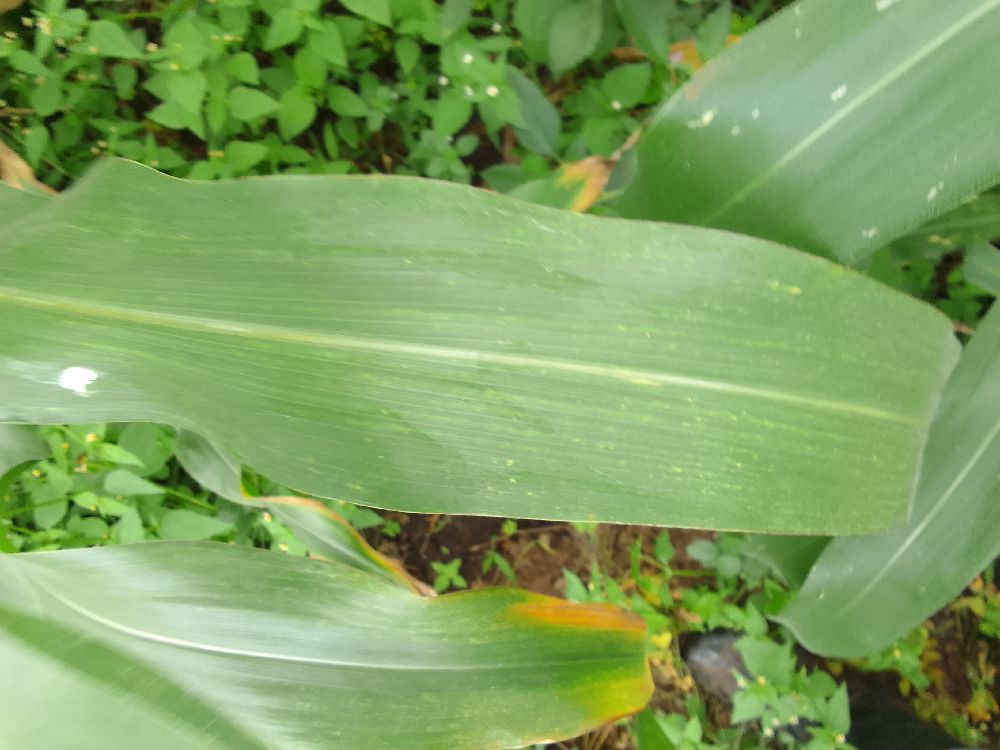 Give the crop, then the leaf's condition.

maize, healthy
